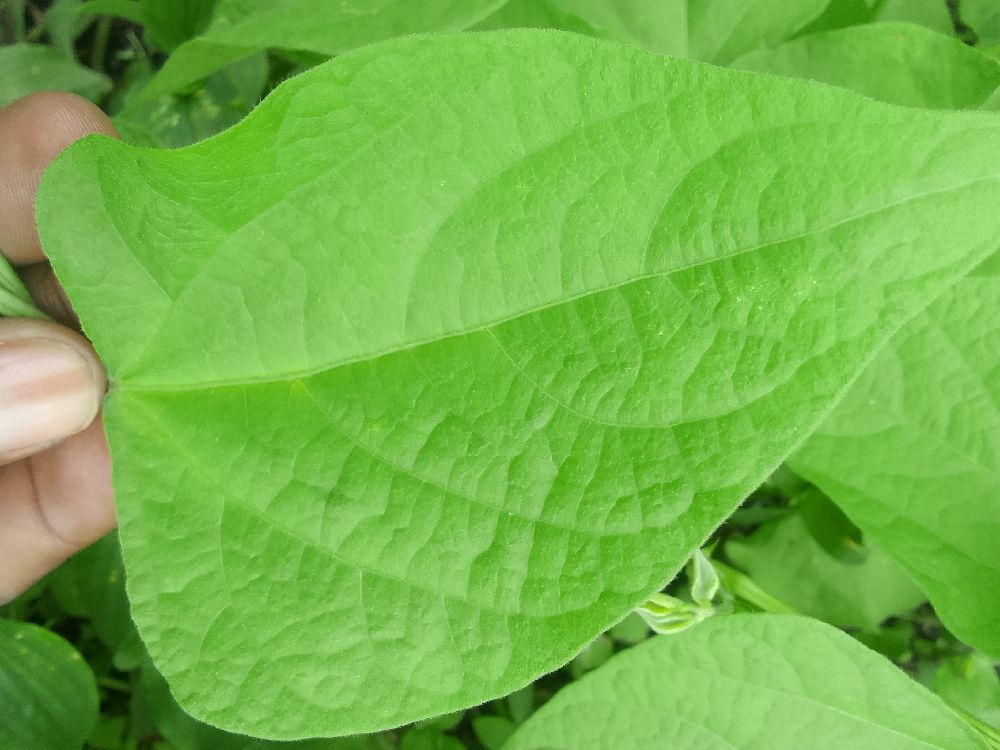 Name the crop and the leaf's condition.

common bean, healthy
